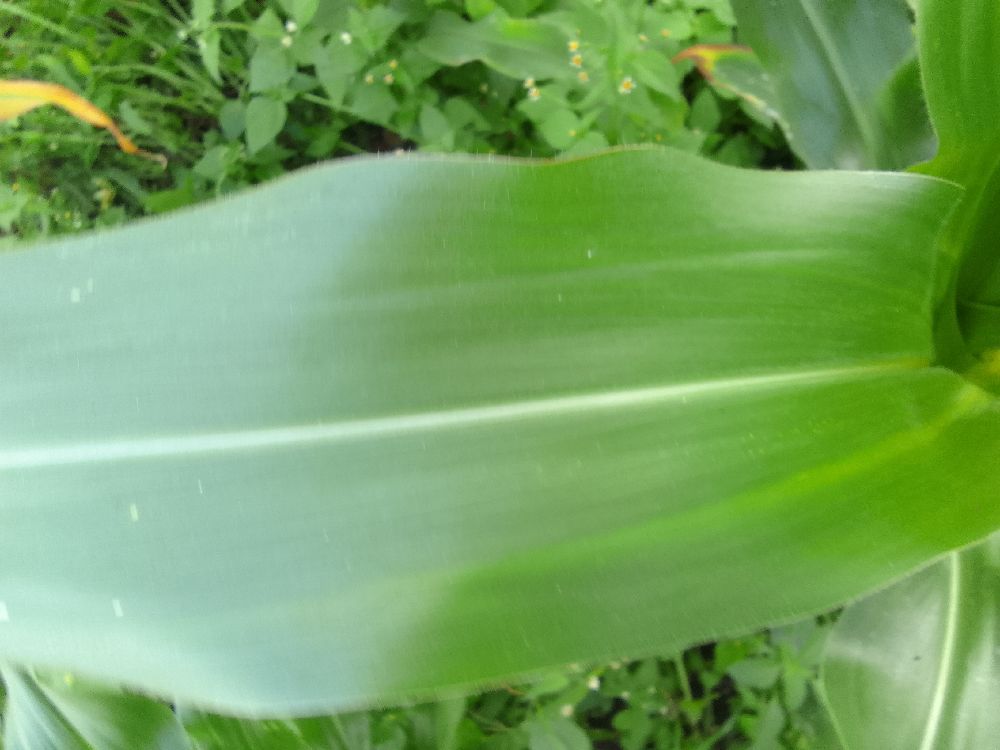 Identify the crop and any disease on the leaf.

maize, healthy
